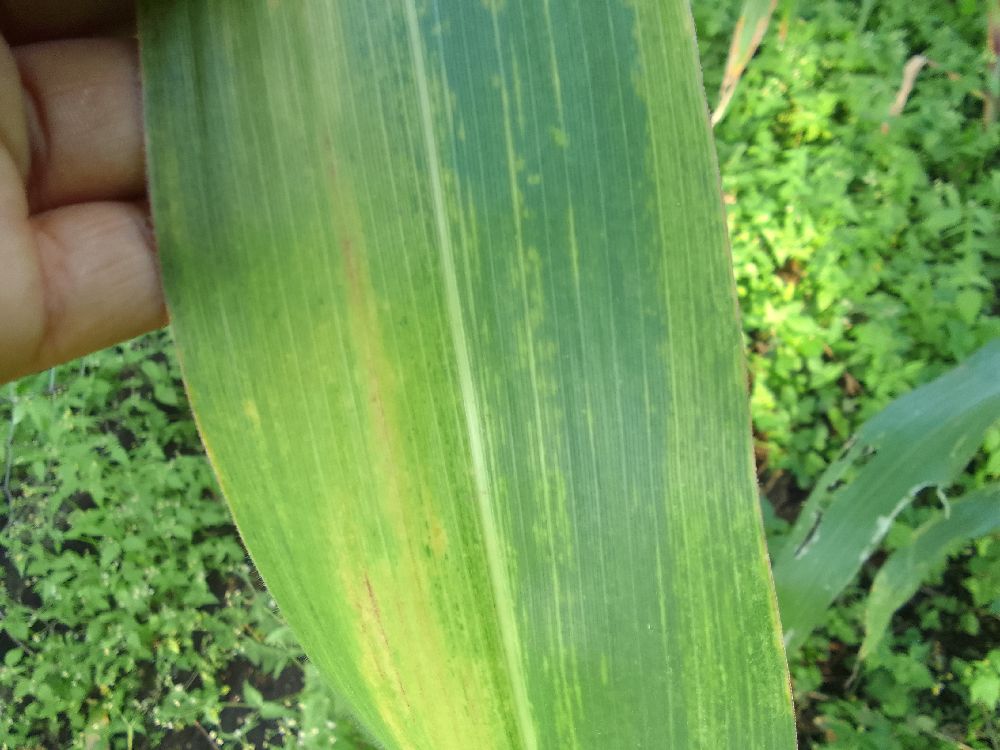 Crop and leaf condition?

maize, maize lethal necrosis
